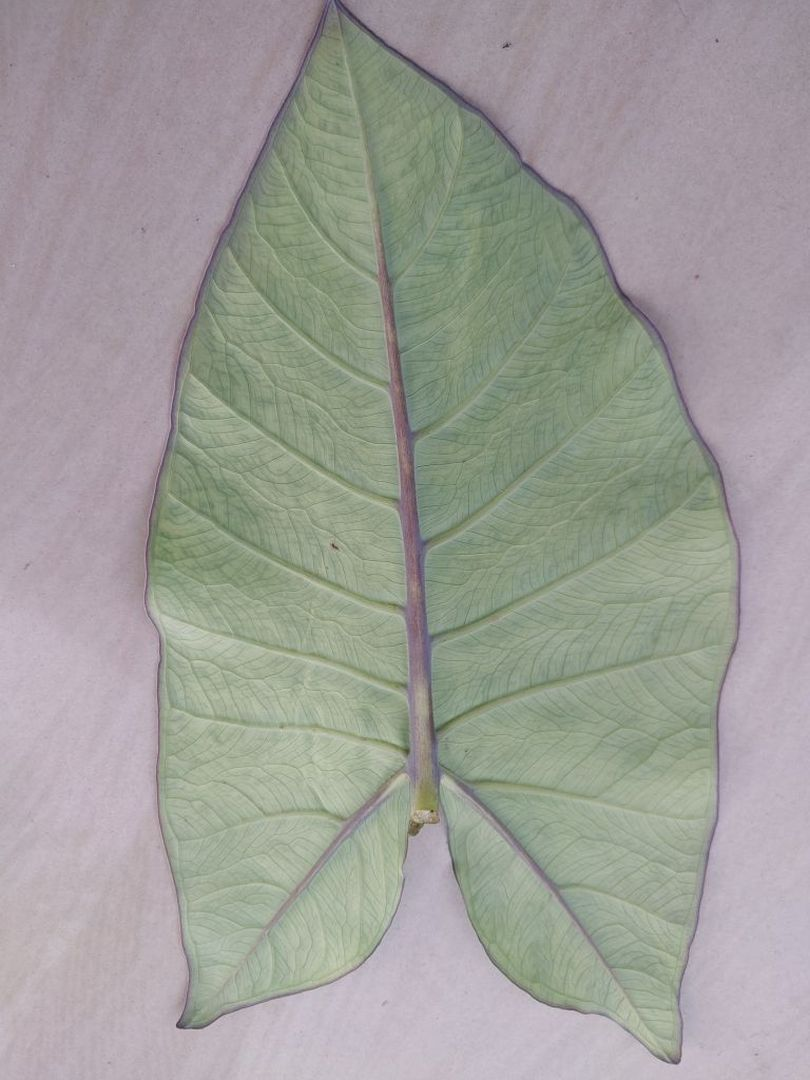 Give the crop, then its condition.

taro, mosaic
